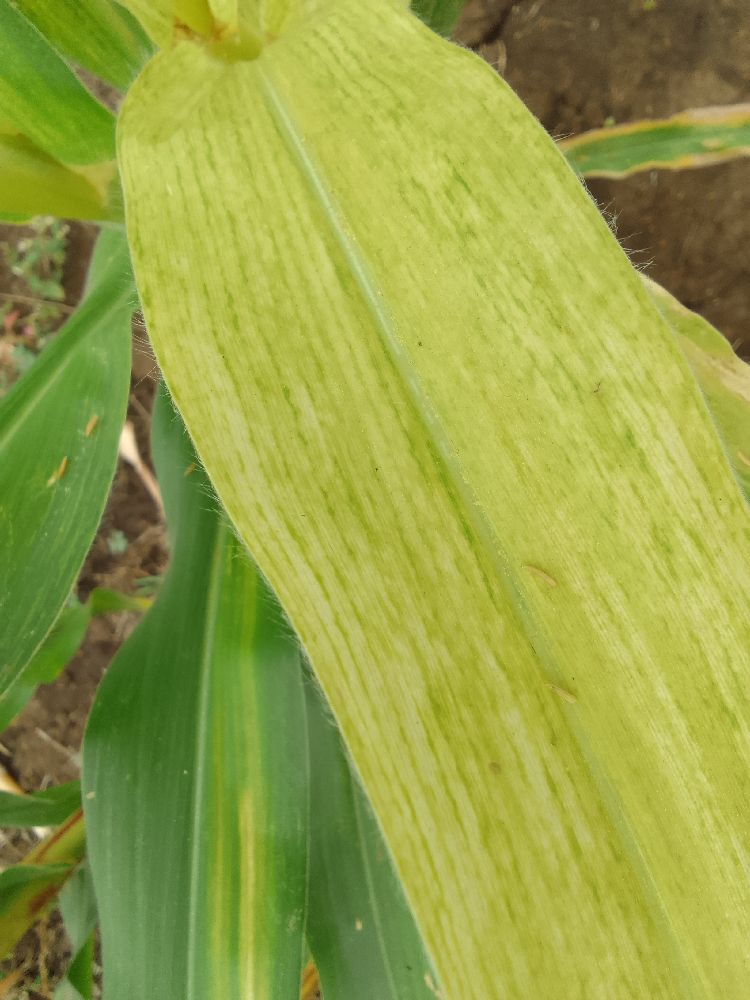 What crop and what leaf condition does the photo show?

maize, maize lethal necrosis
